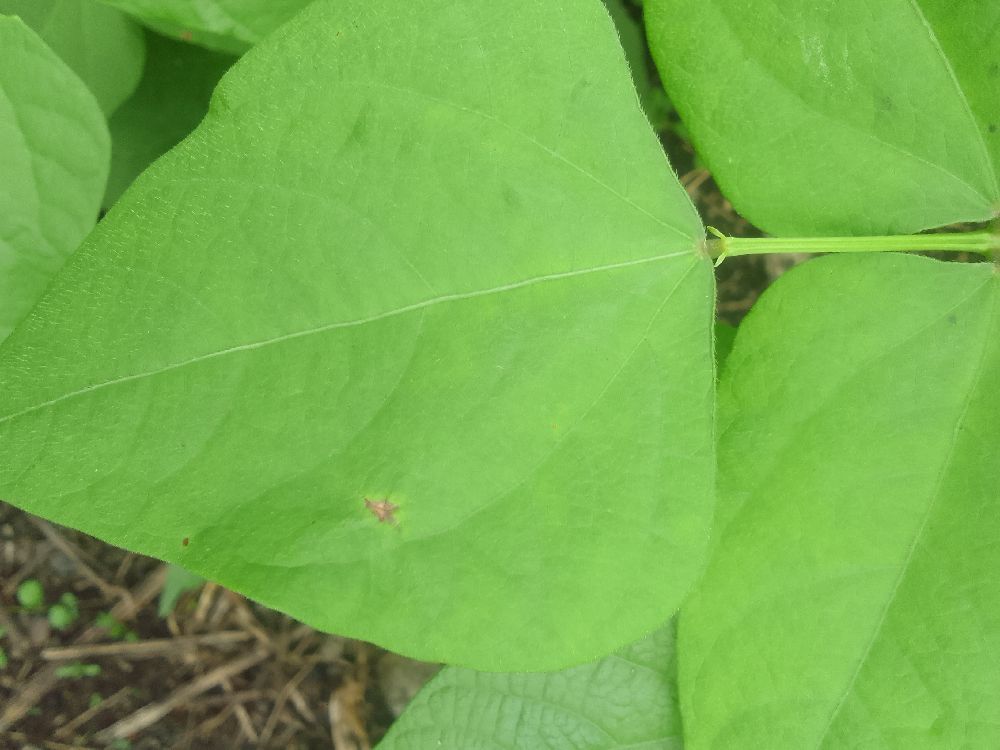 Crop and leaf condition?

common bean, healthy
